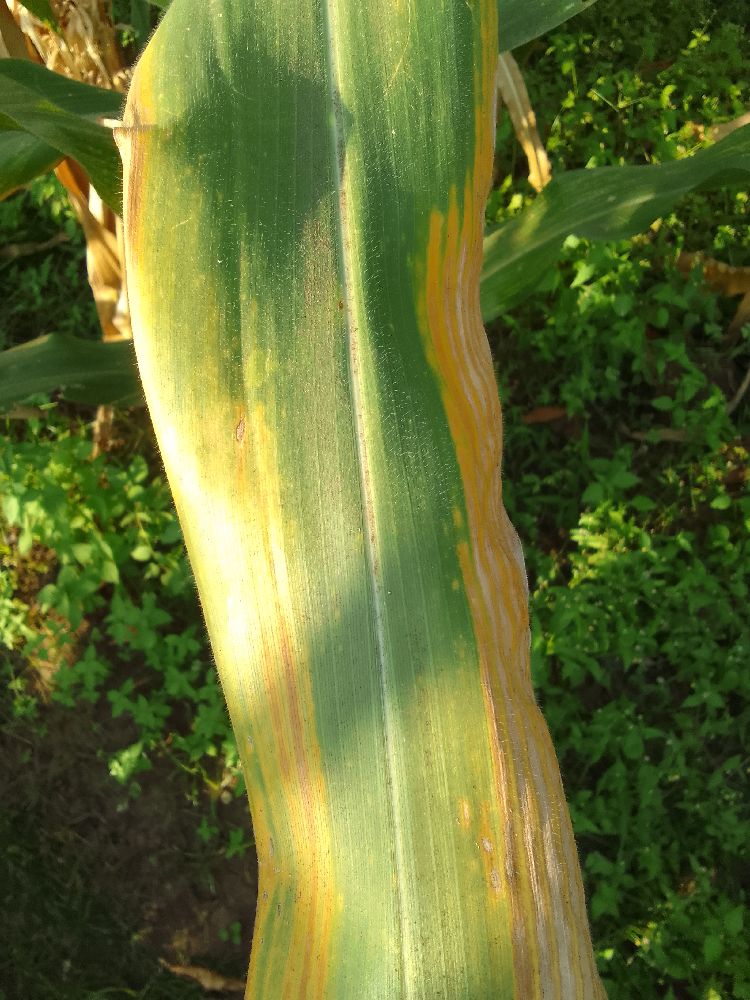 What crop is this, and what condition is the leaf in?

maize, maize lethal necrosis
